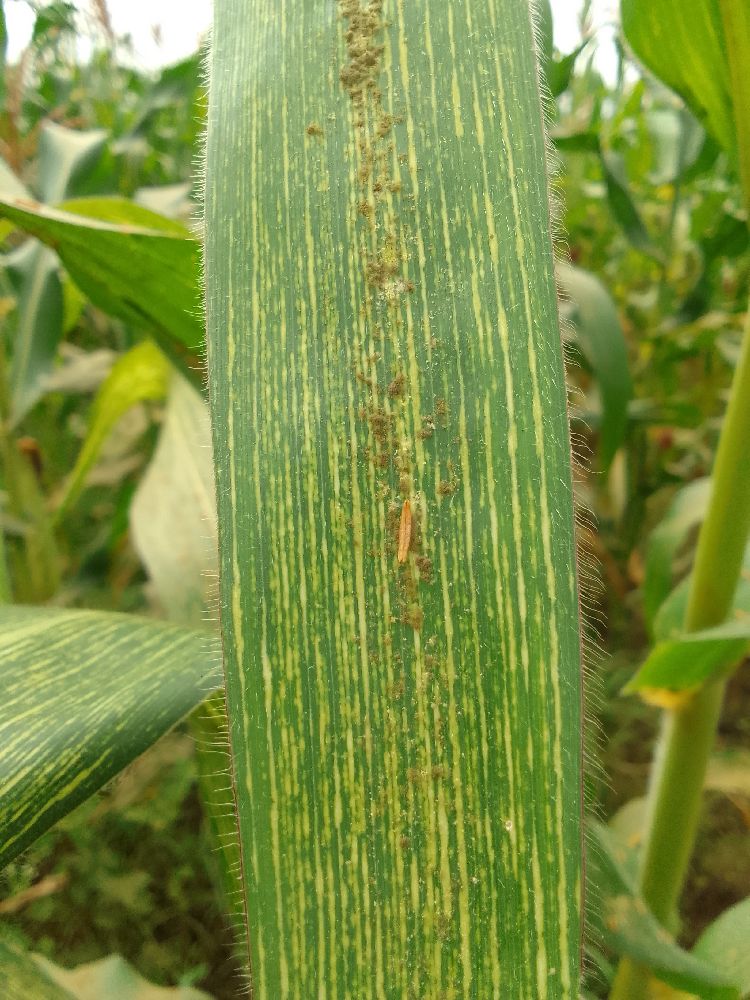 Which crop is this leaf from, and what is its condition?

maize, maize streak virus
